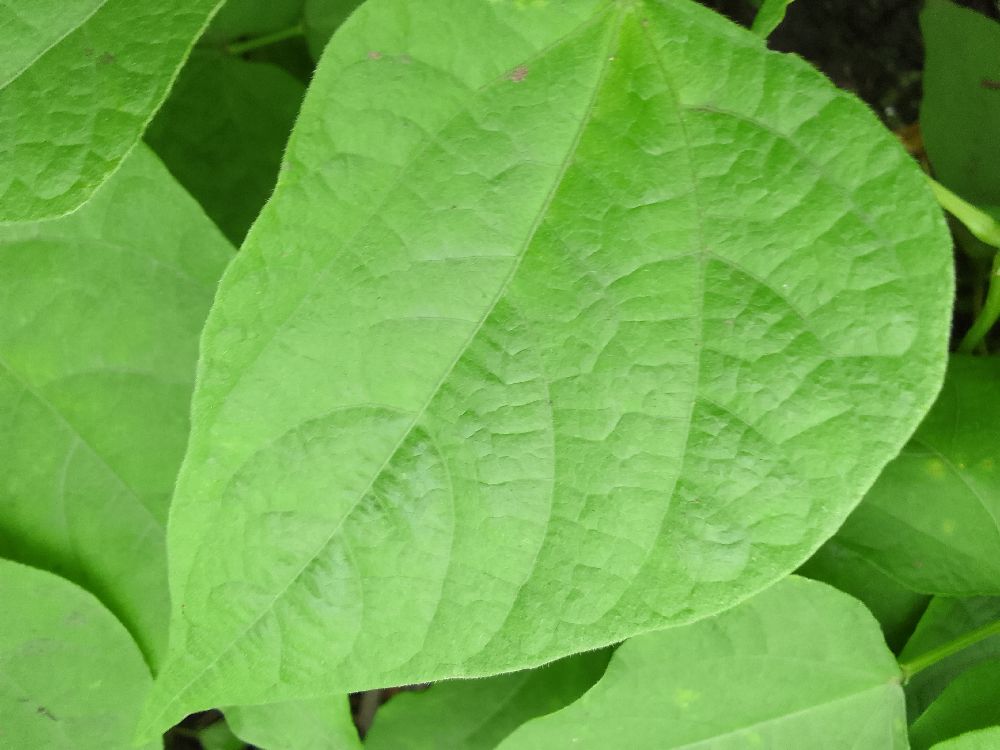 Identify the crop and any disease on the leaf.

common bean, healthy
